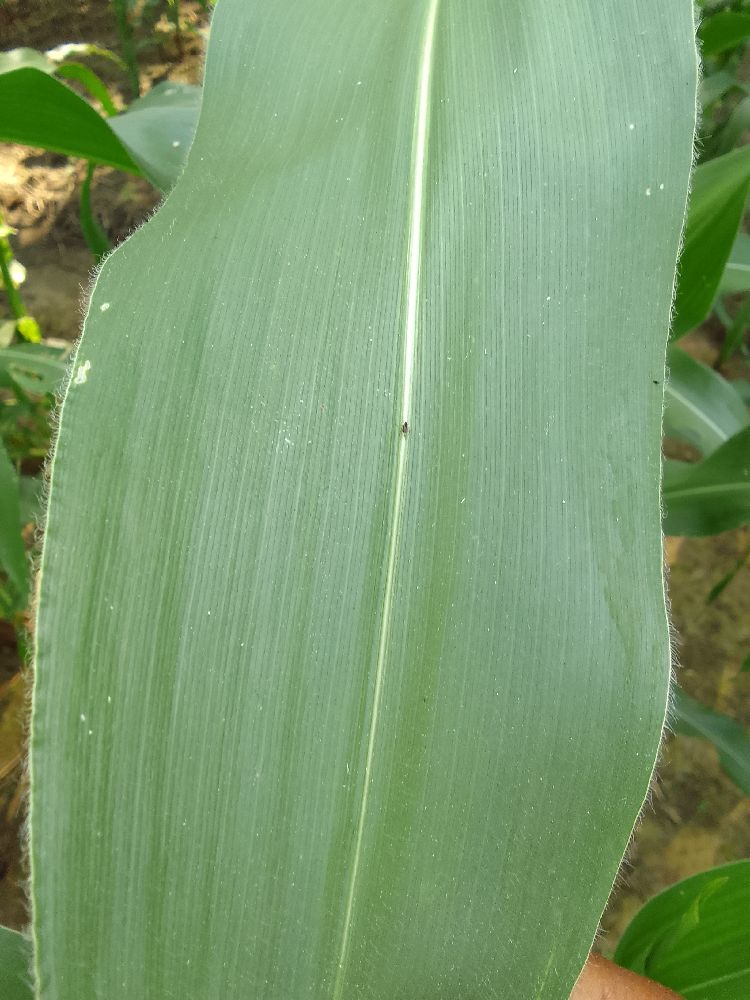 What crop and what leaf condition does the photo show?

maize, healthy
